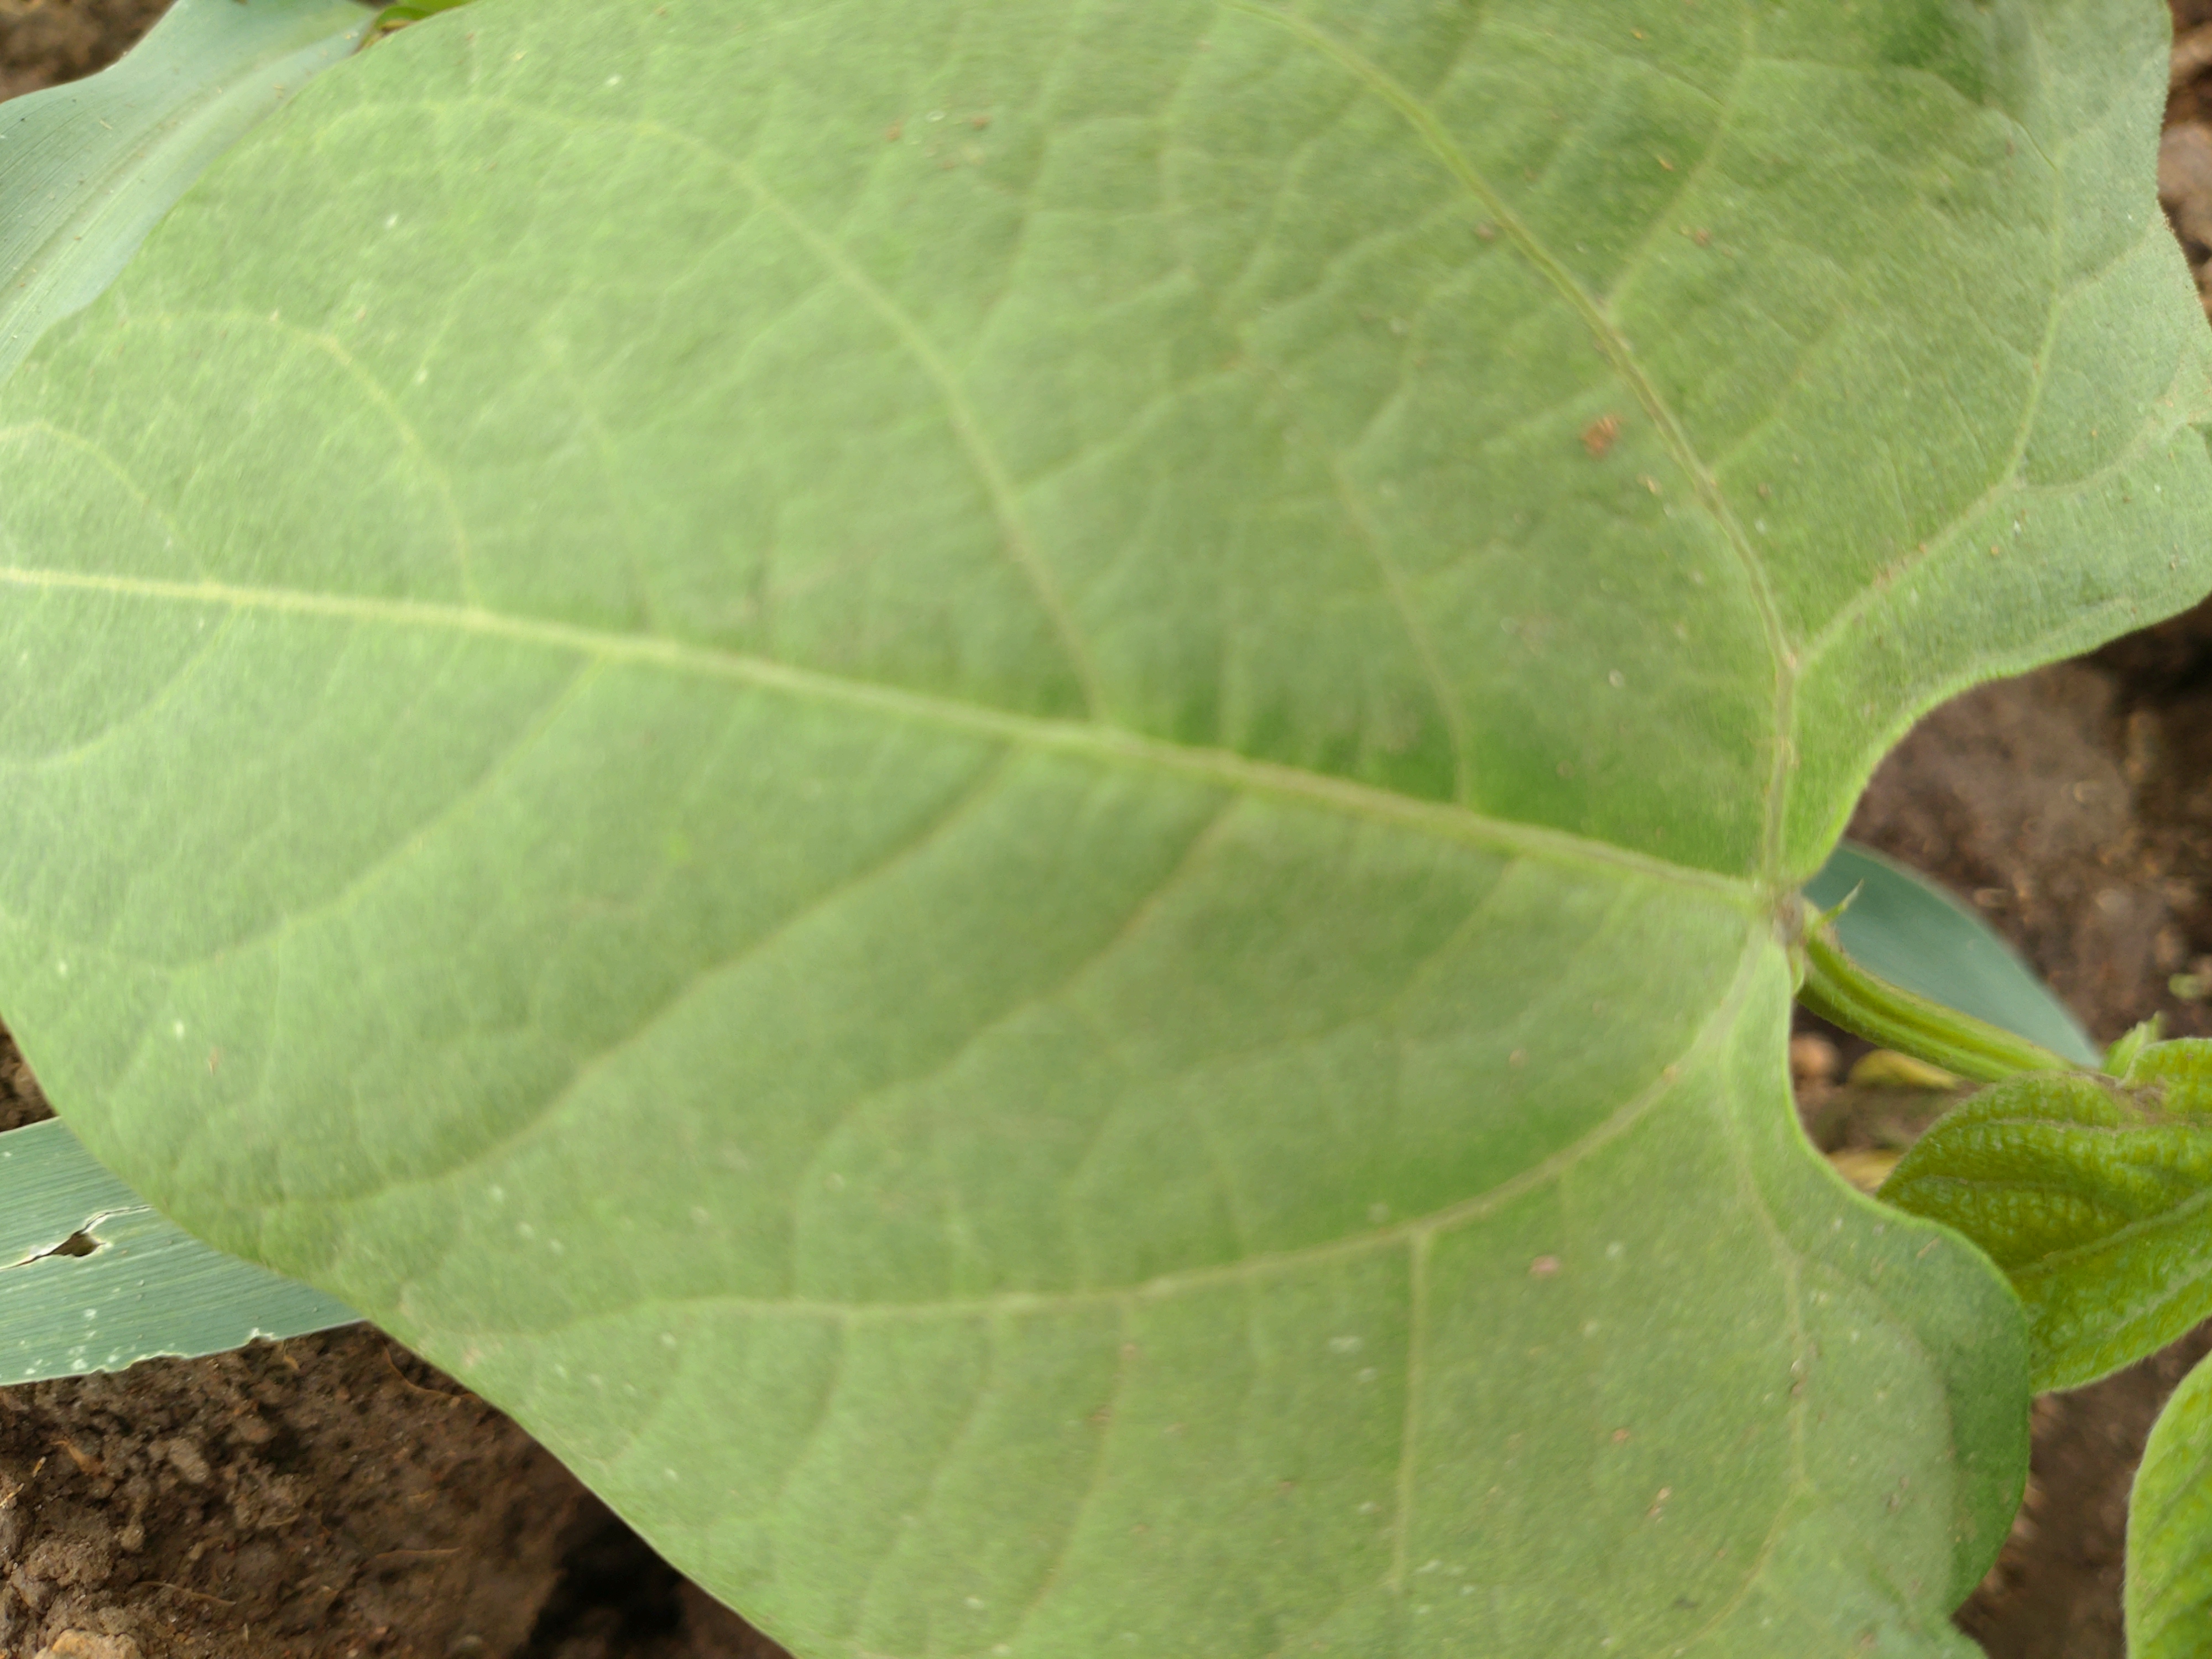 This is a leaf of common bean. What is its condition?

healthy
